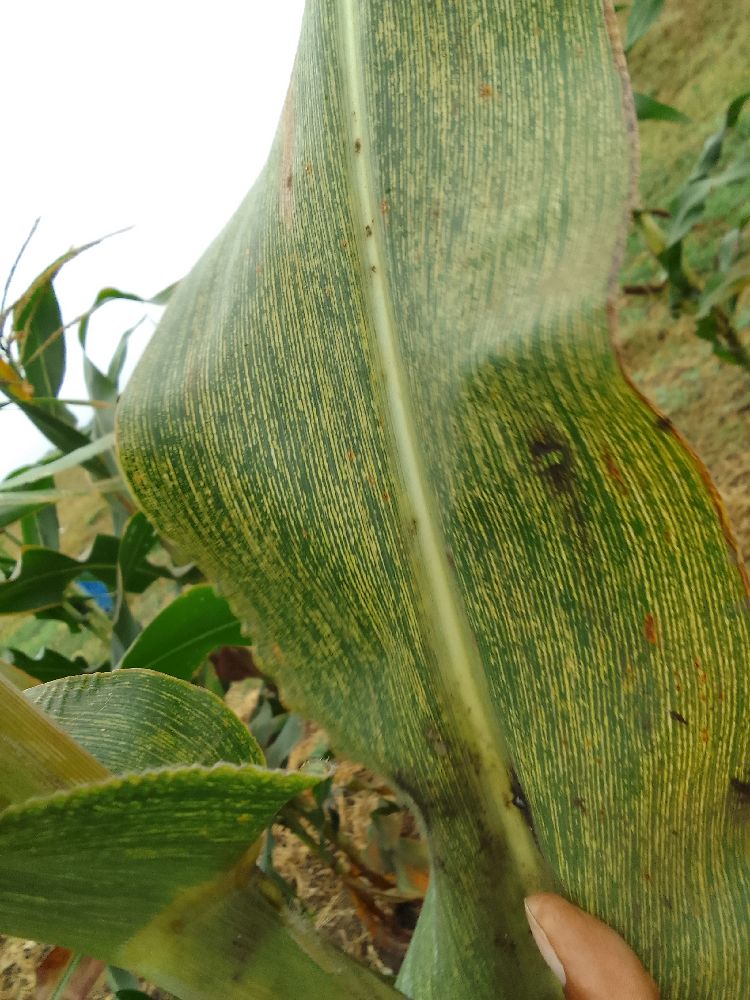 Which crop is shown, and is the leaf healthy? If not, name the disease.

maize, maize streak virus
